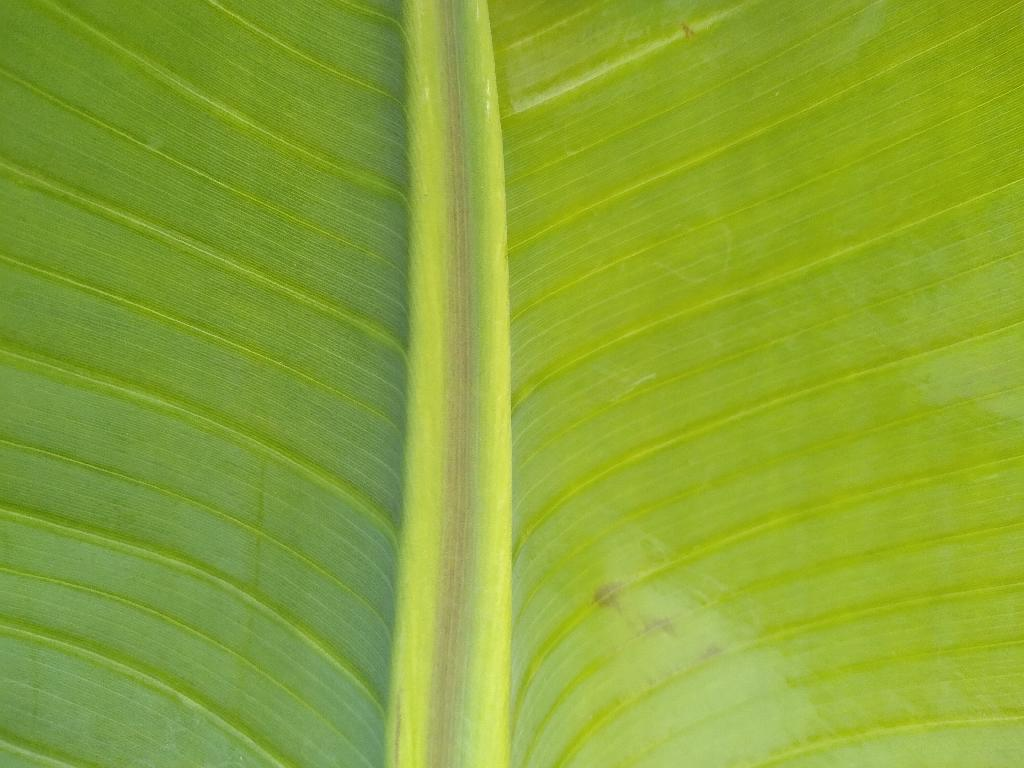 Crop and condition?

banana, healthy
